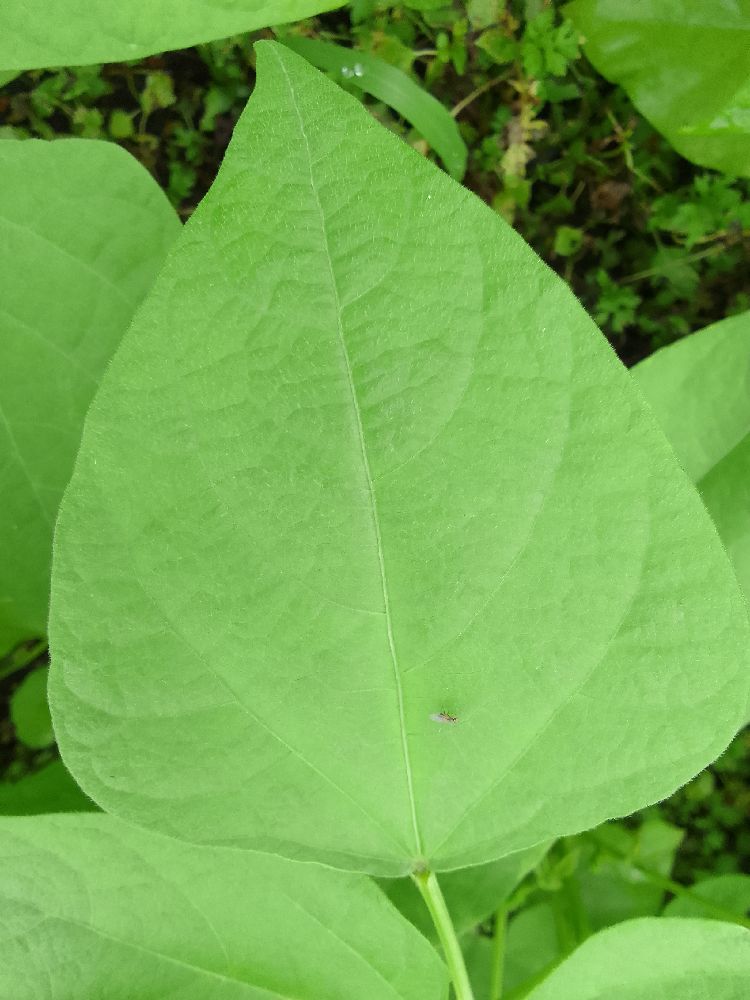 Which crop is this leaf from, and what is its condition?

common bean, healthy
